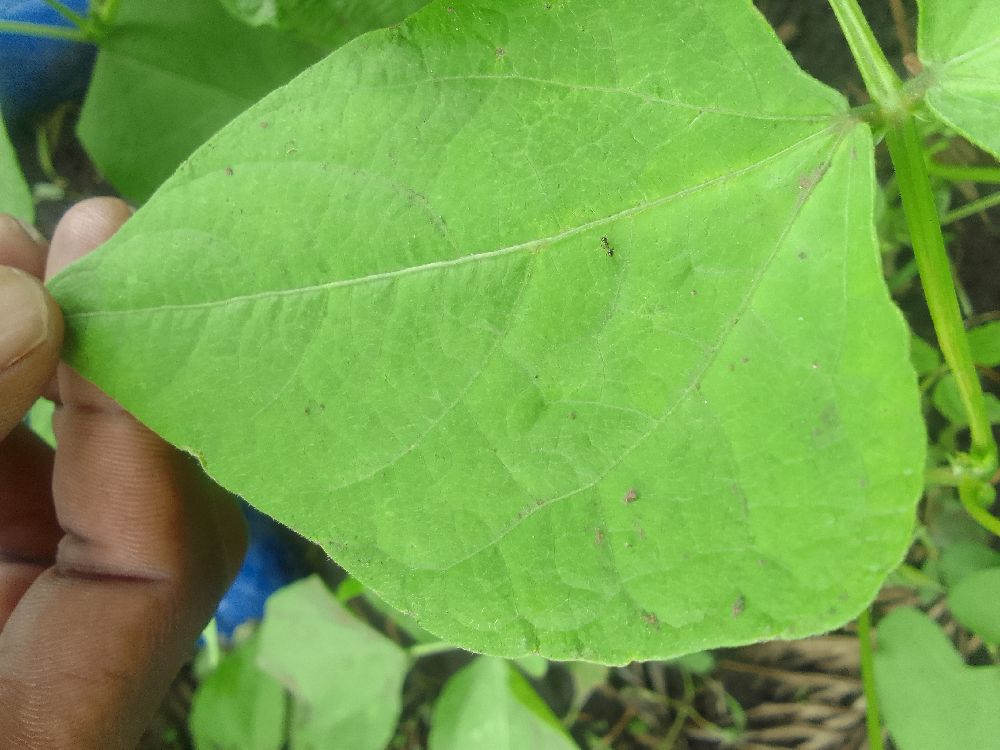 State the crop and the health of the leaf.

common bean, healthy
